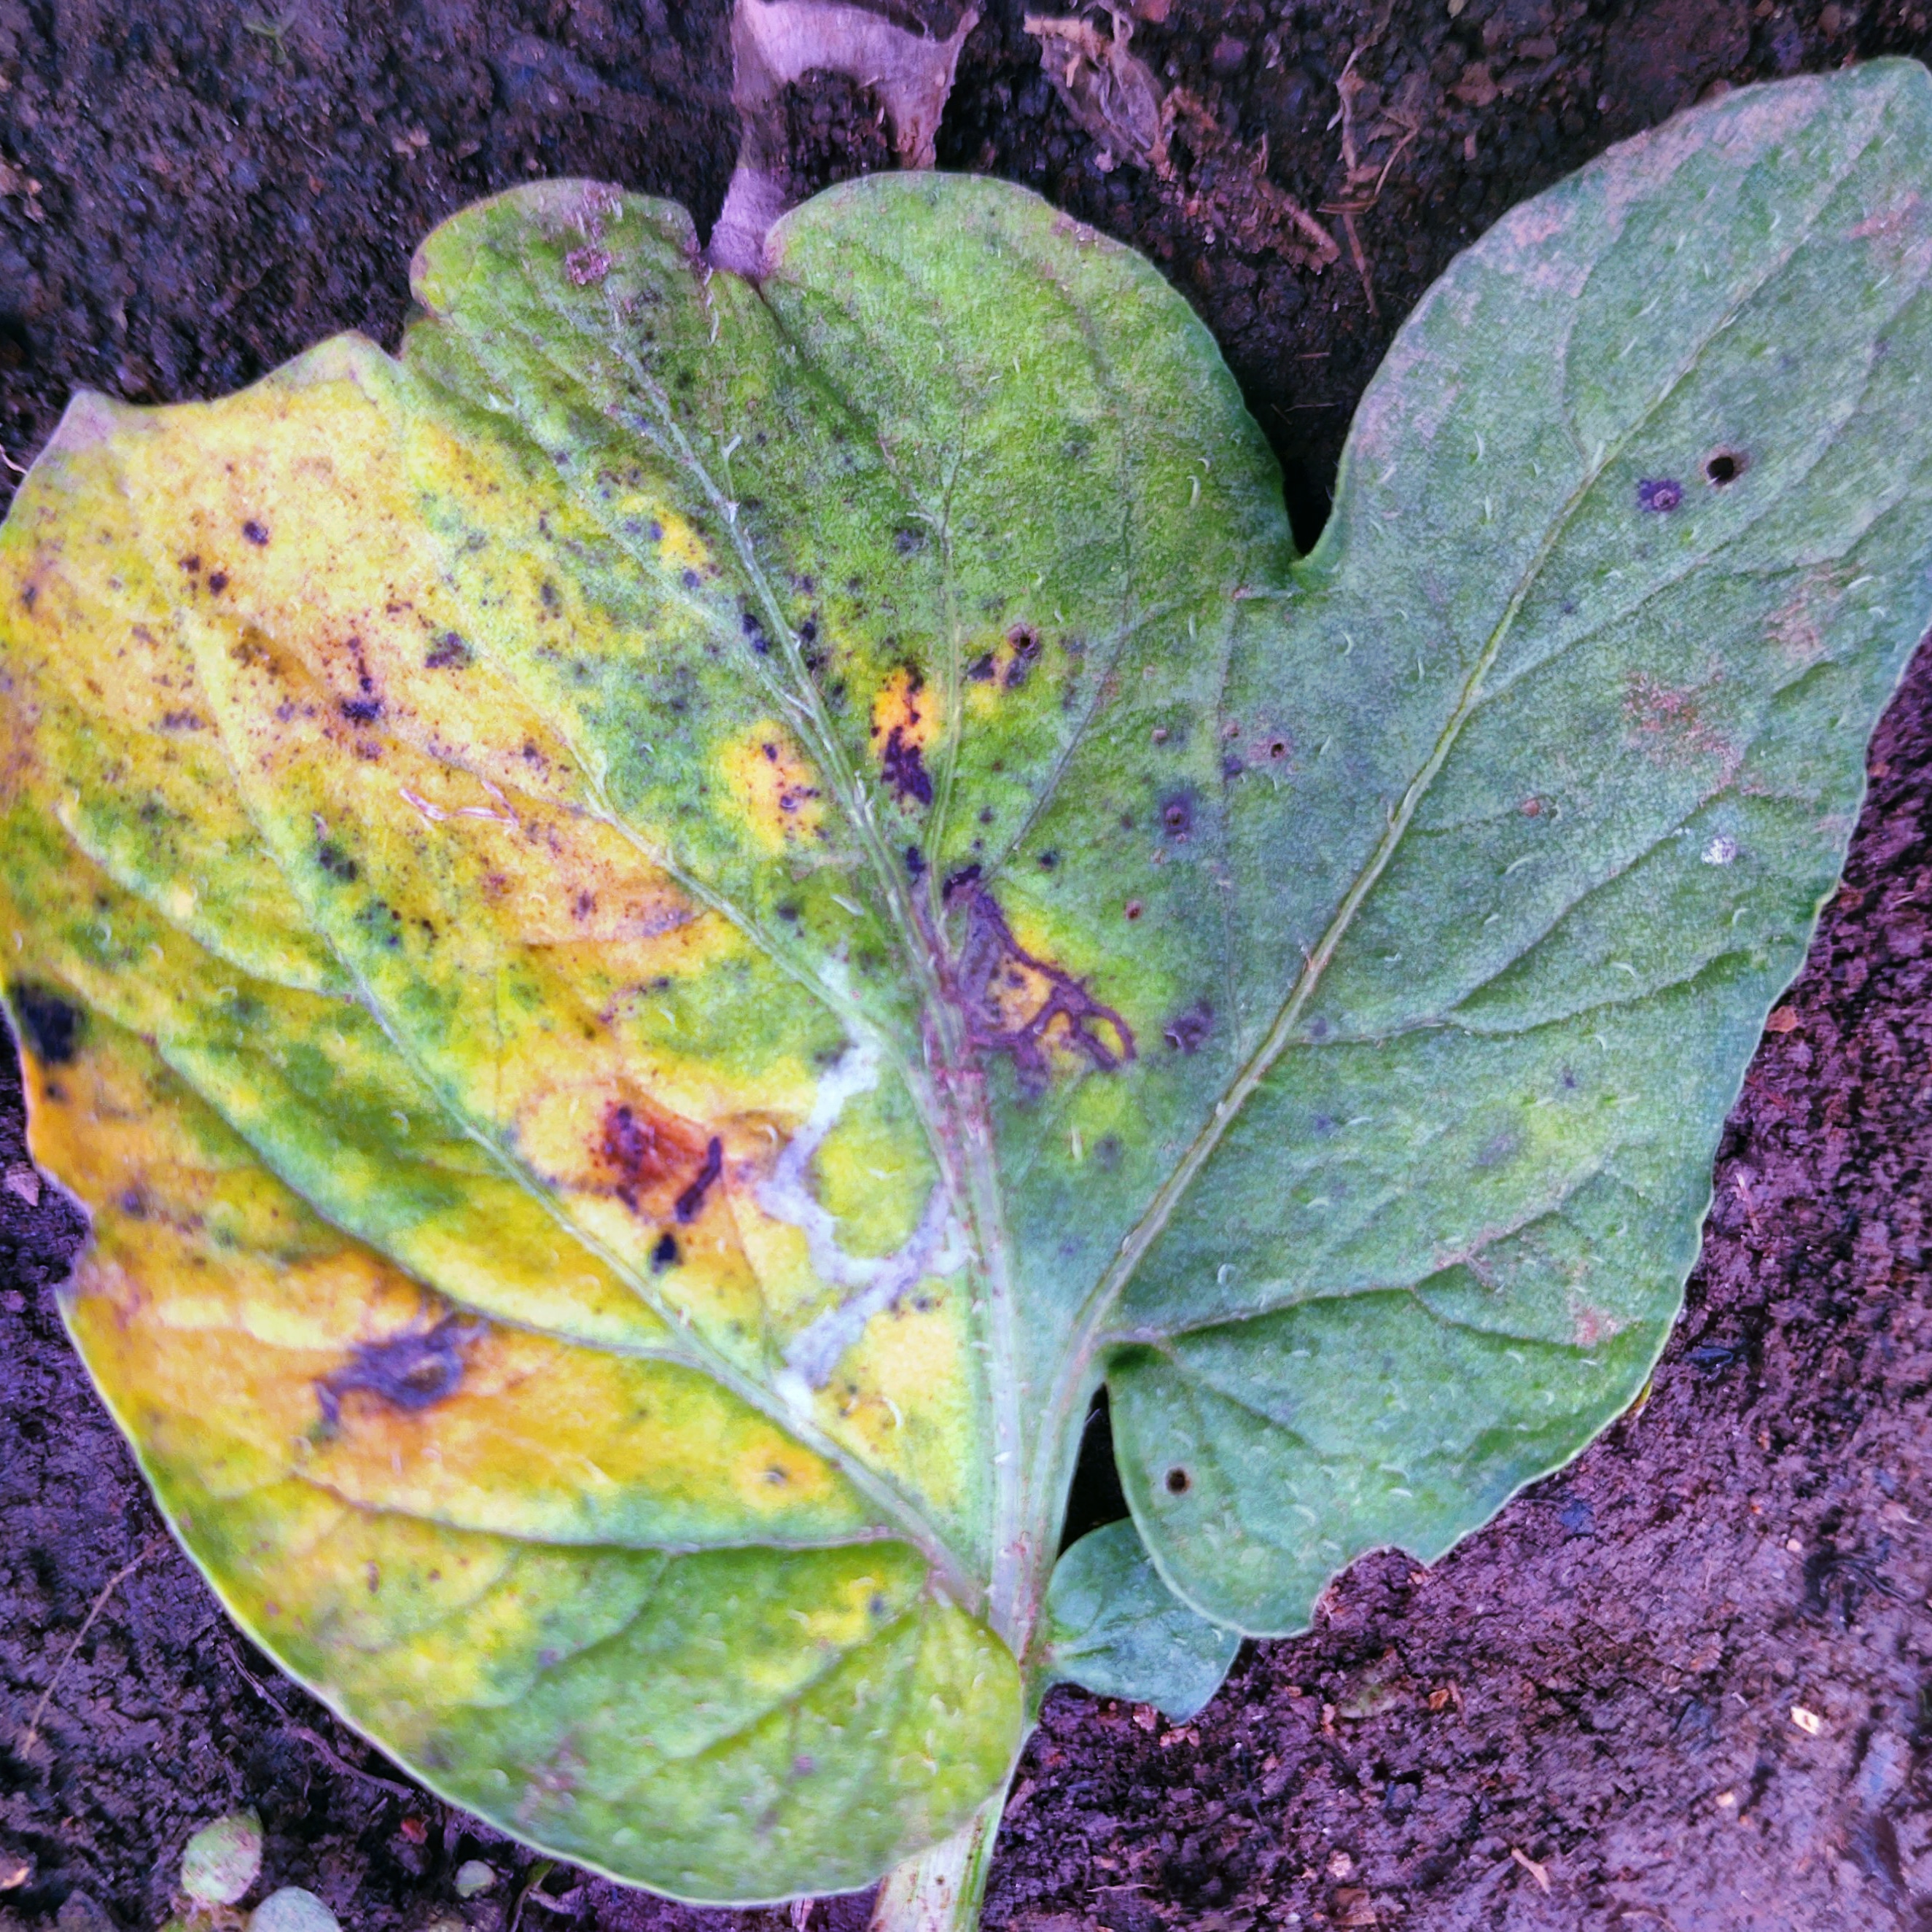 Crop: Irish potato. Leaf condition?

late blight
